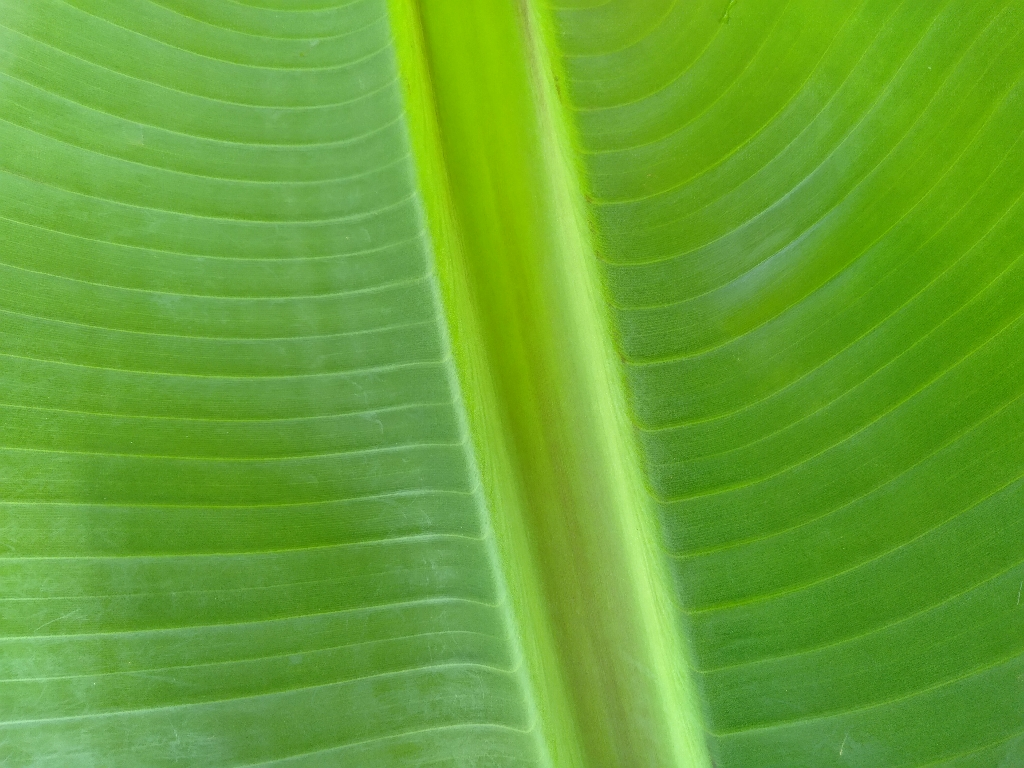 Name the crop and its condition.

banana, healthy
